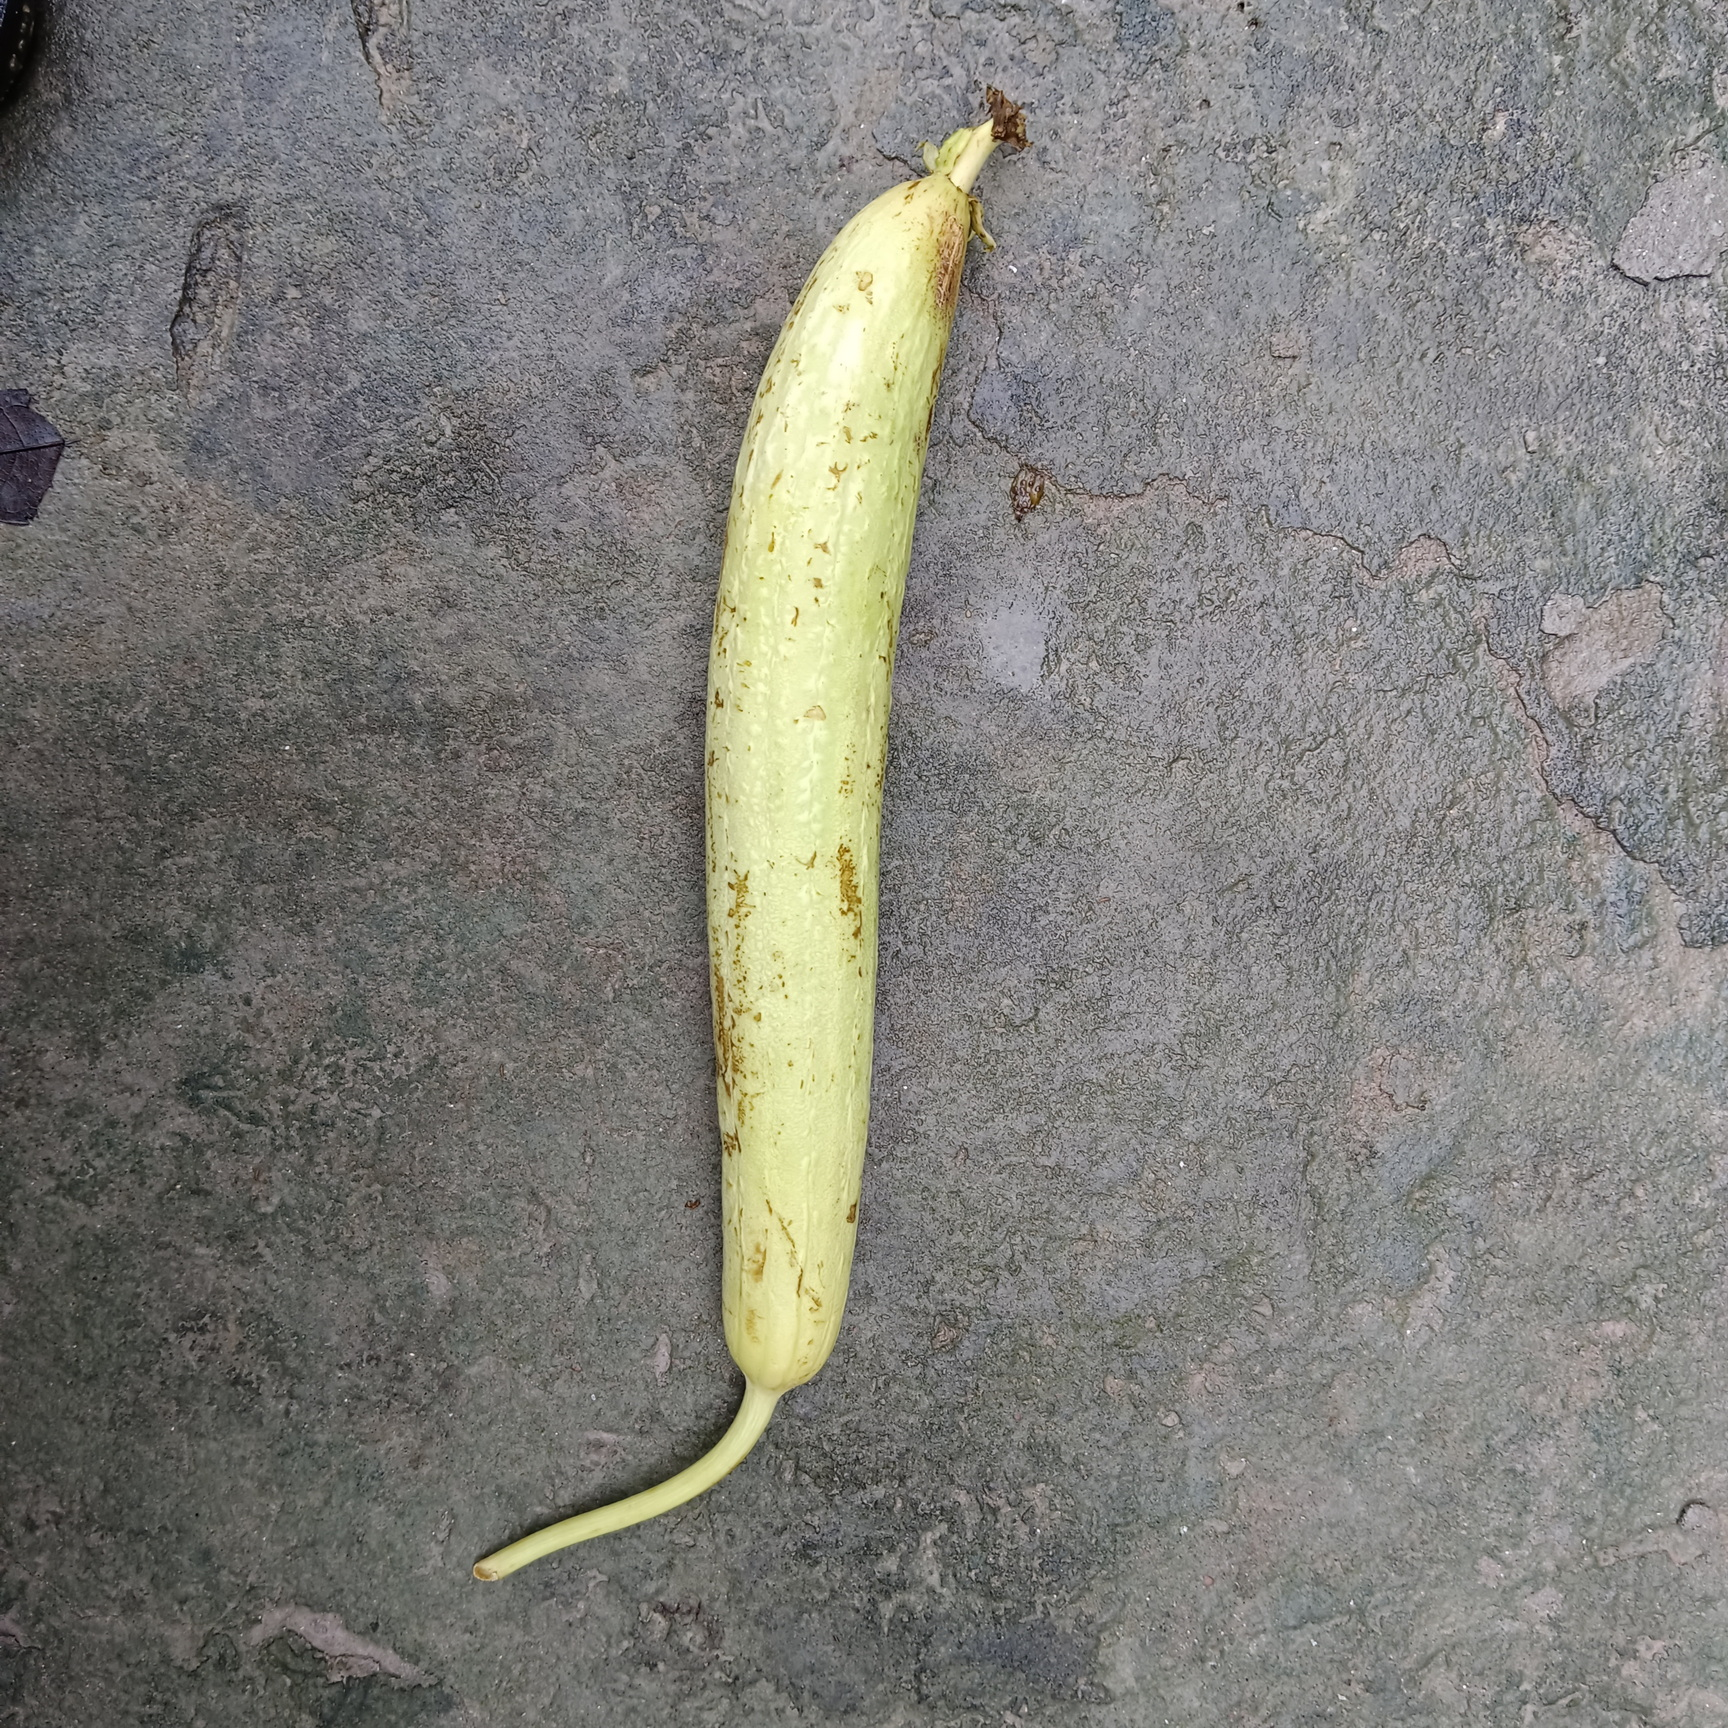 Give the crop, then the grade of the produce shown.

luffa, fresh
